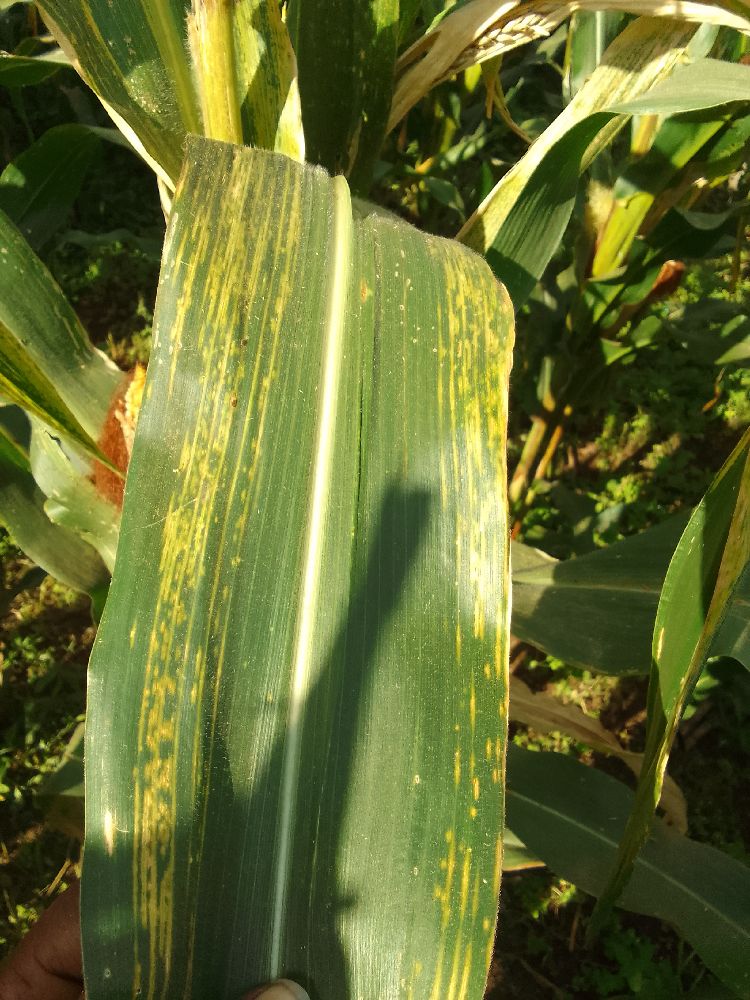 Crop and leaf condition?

maize, maize lethal necrosis
